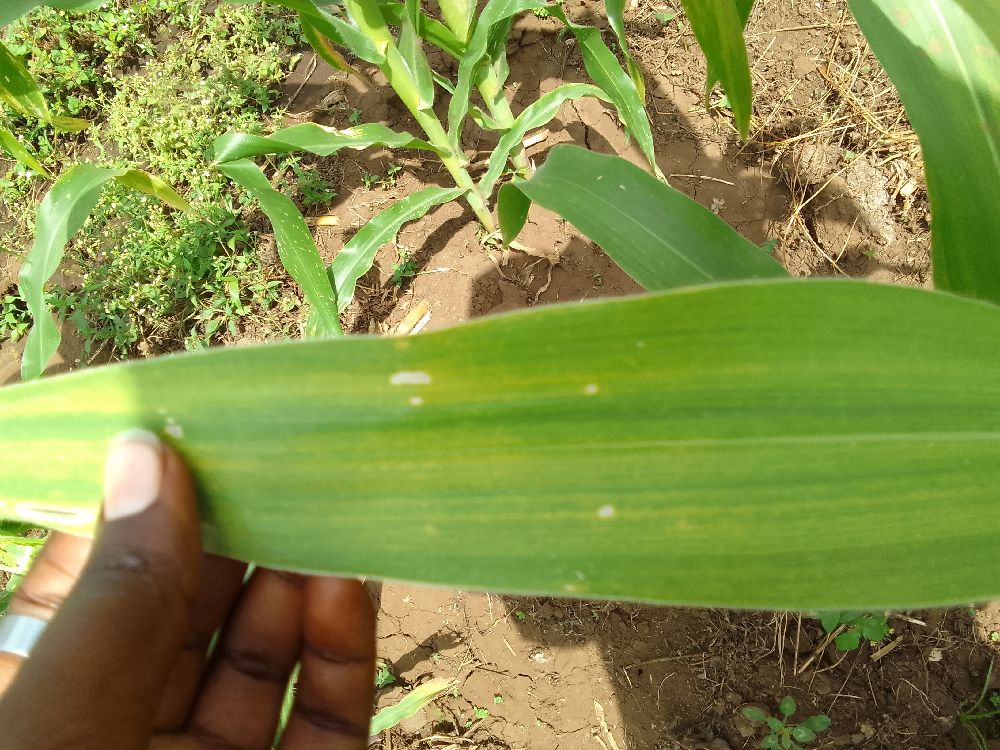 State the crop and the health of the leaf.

maize, maize lethal necrosis
